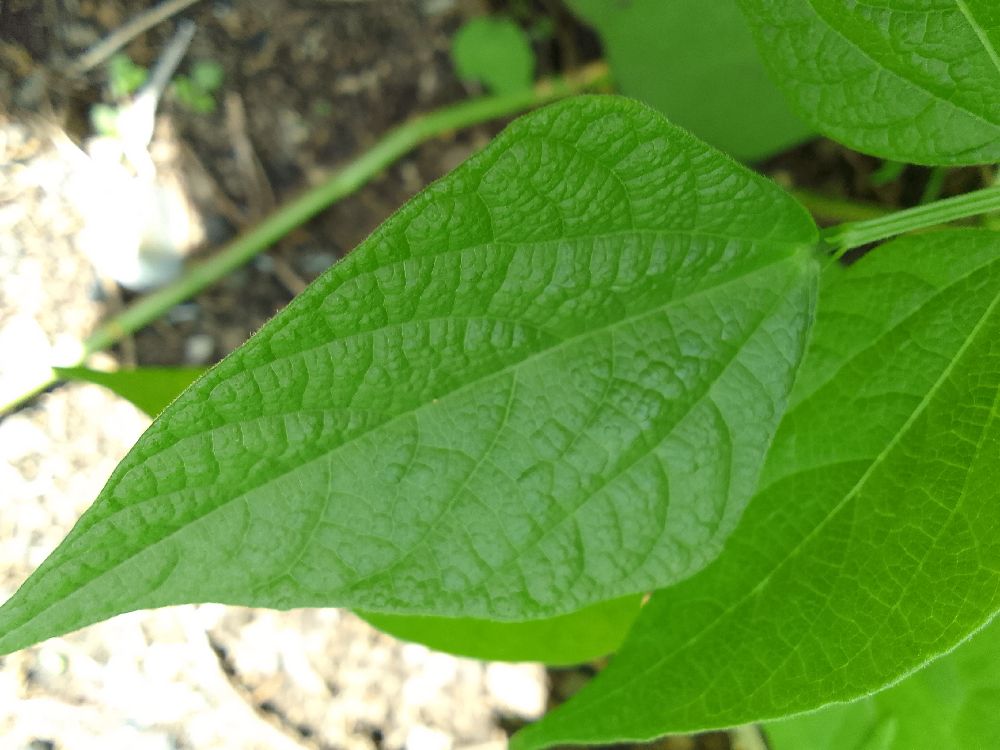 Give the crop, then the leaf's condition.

common bean, healthy
